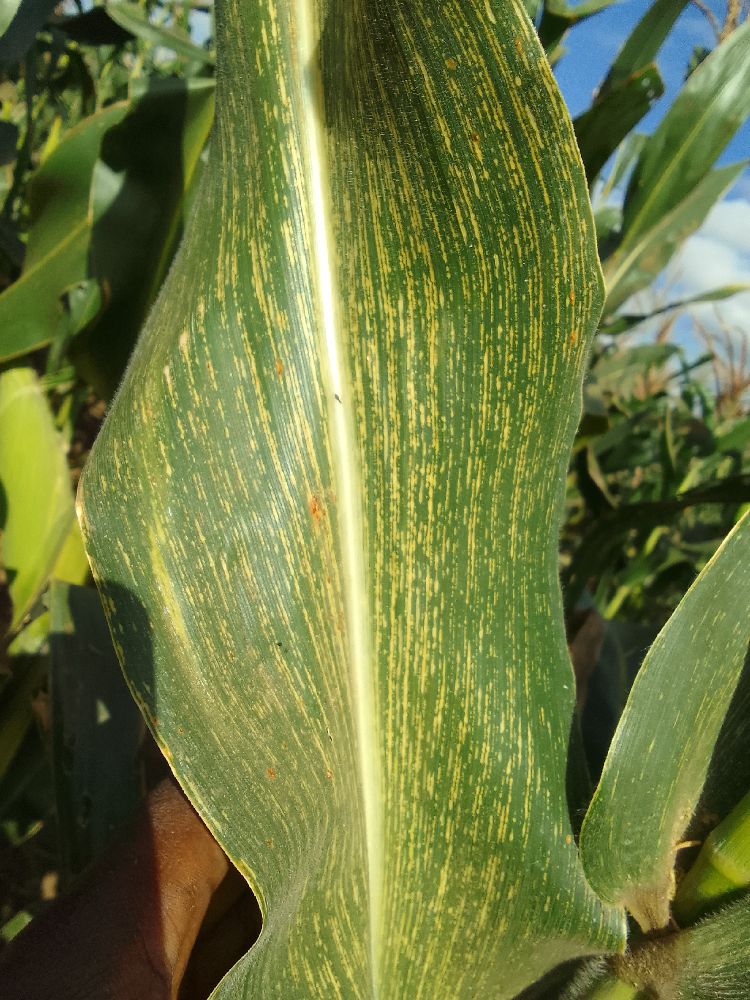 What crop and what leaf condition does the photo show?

maize, maize streak virus
